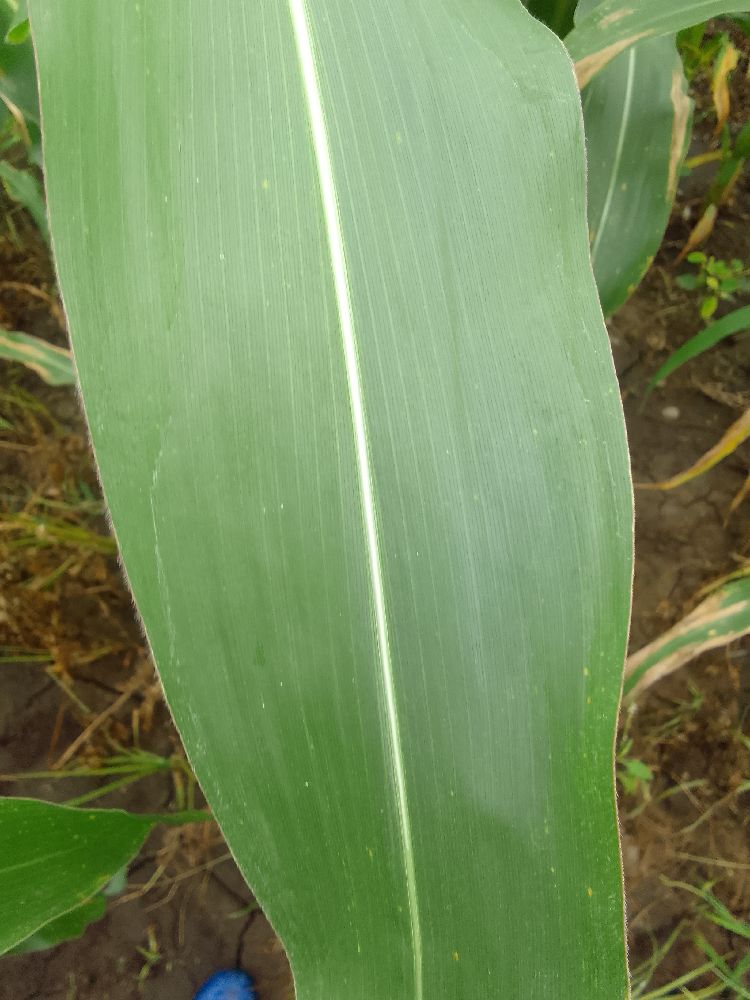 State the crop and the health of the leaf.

maize, healthy
